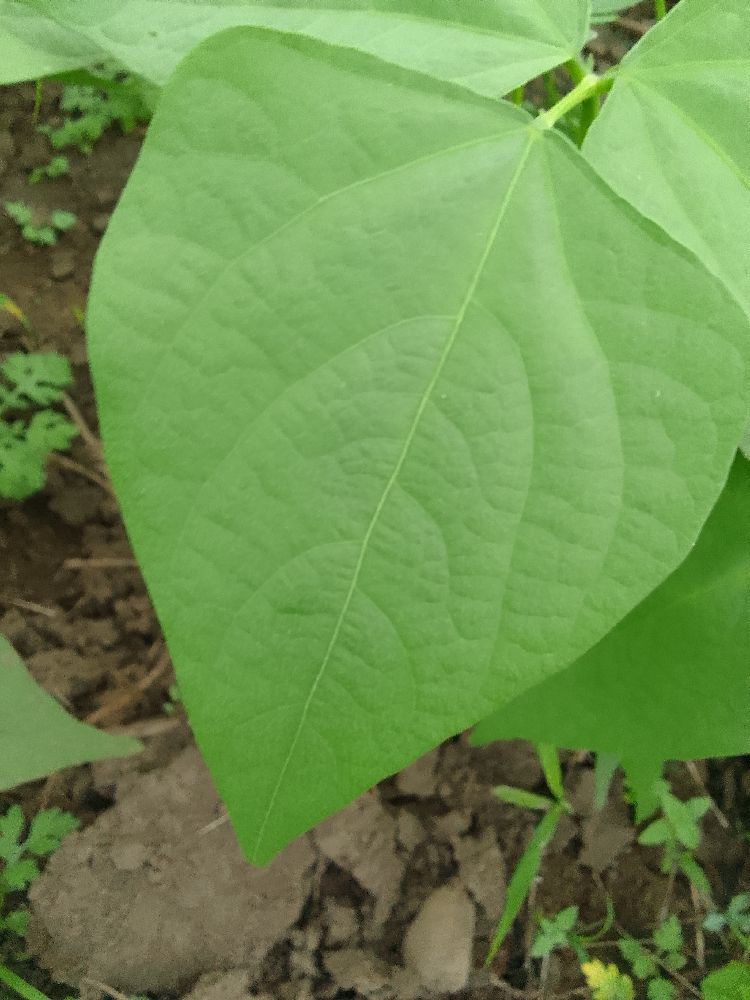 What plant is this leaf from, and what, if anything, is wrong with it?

common bean, healthy
